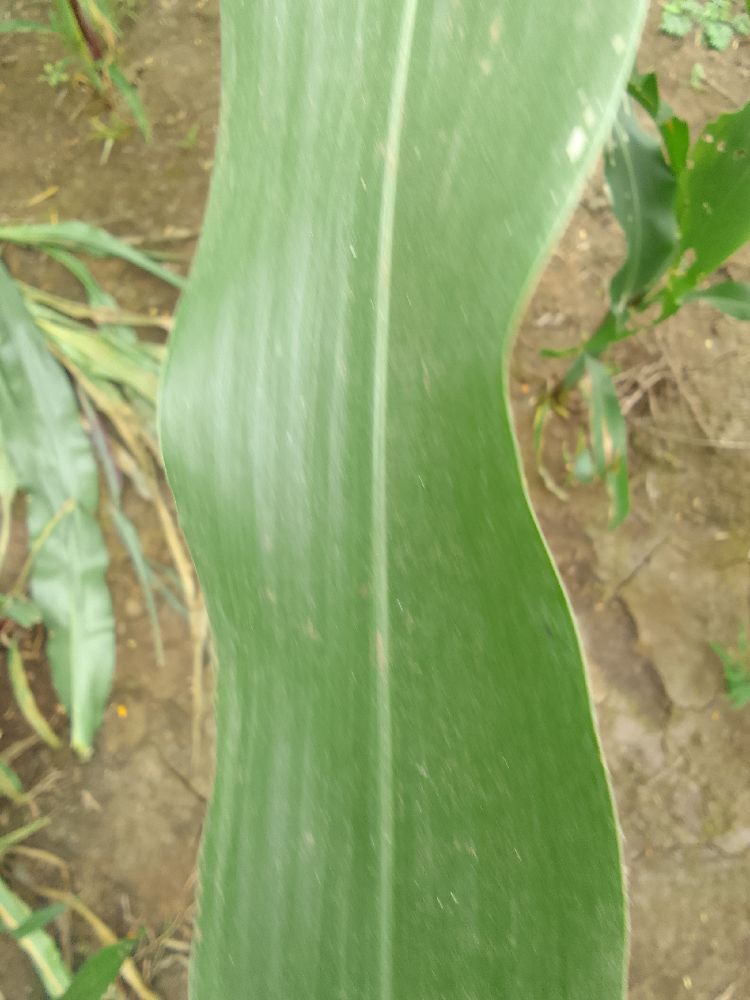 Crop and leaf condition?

maize, healthy
